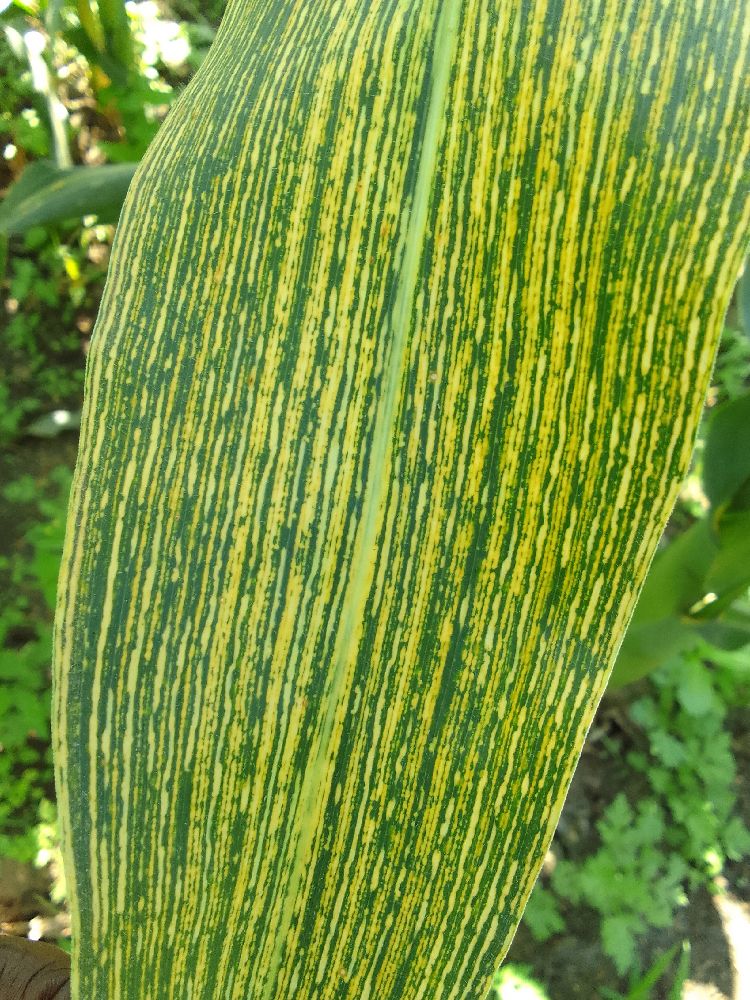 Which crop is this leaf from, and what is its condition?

maize, maize streak virus
